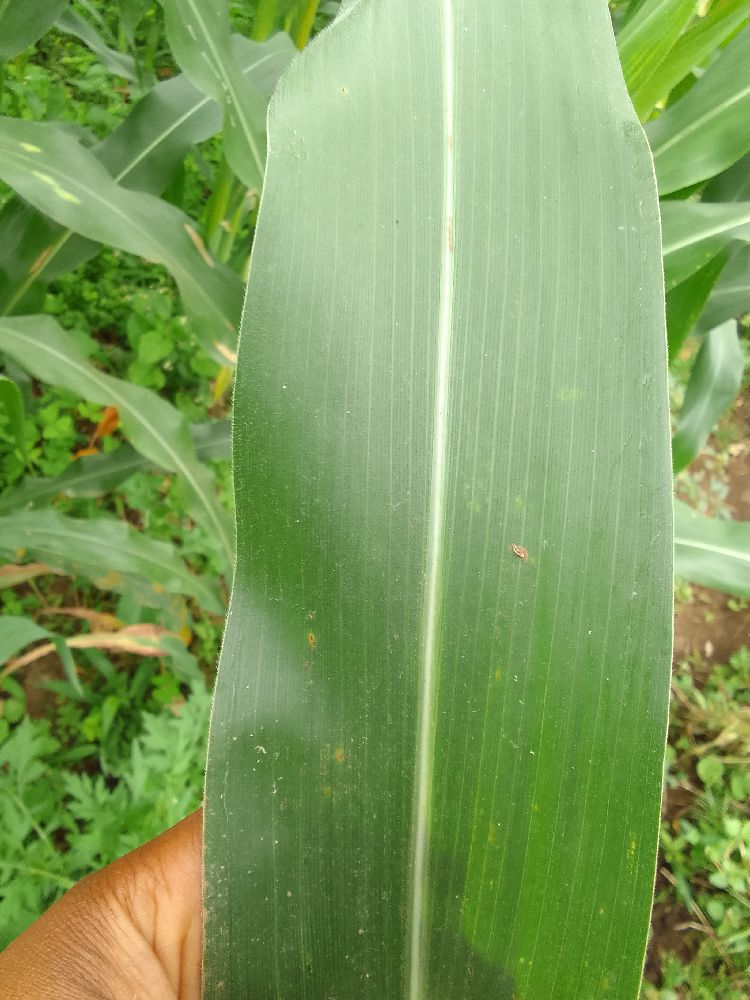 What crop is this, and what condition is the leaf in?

maize, healthy
